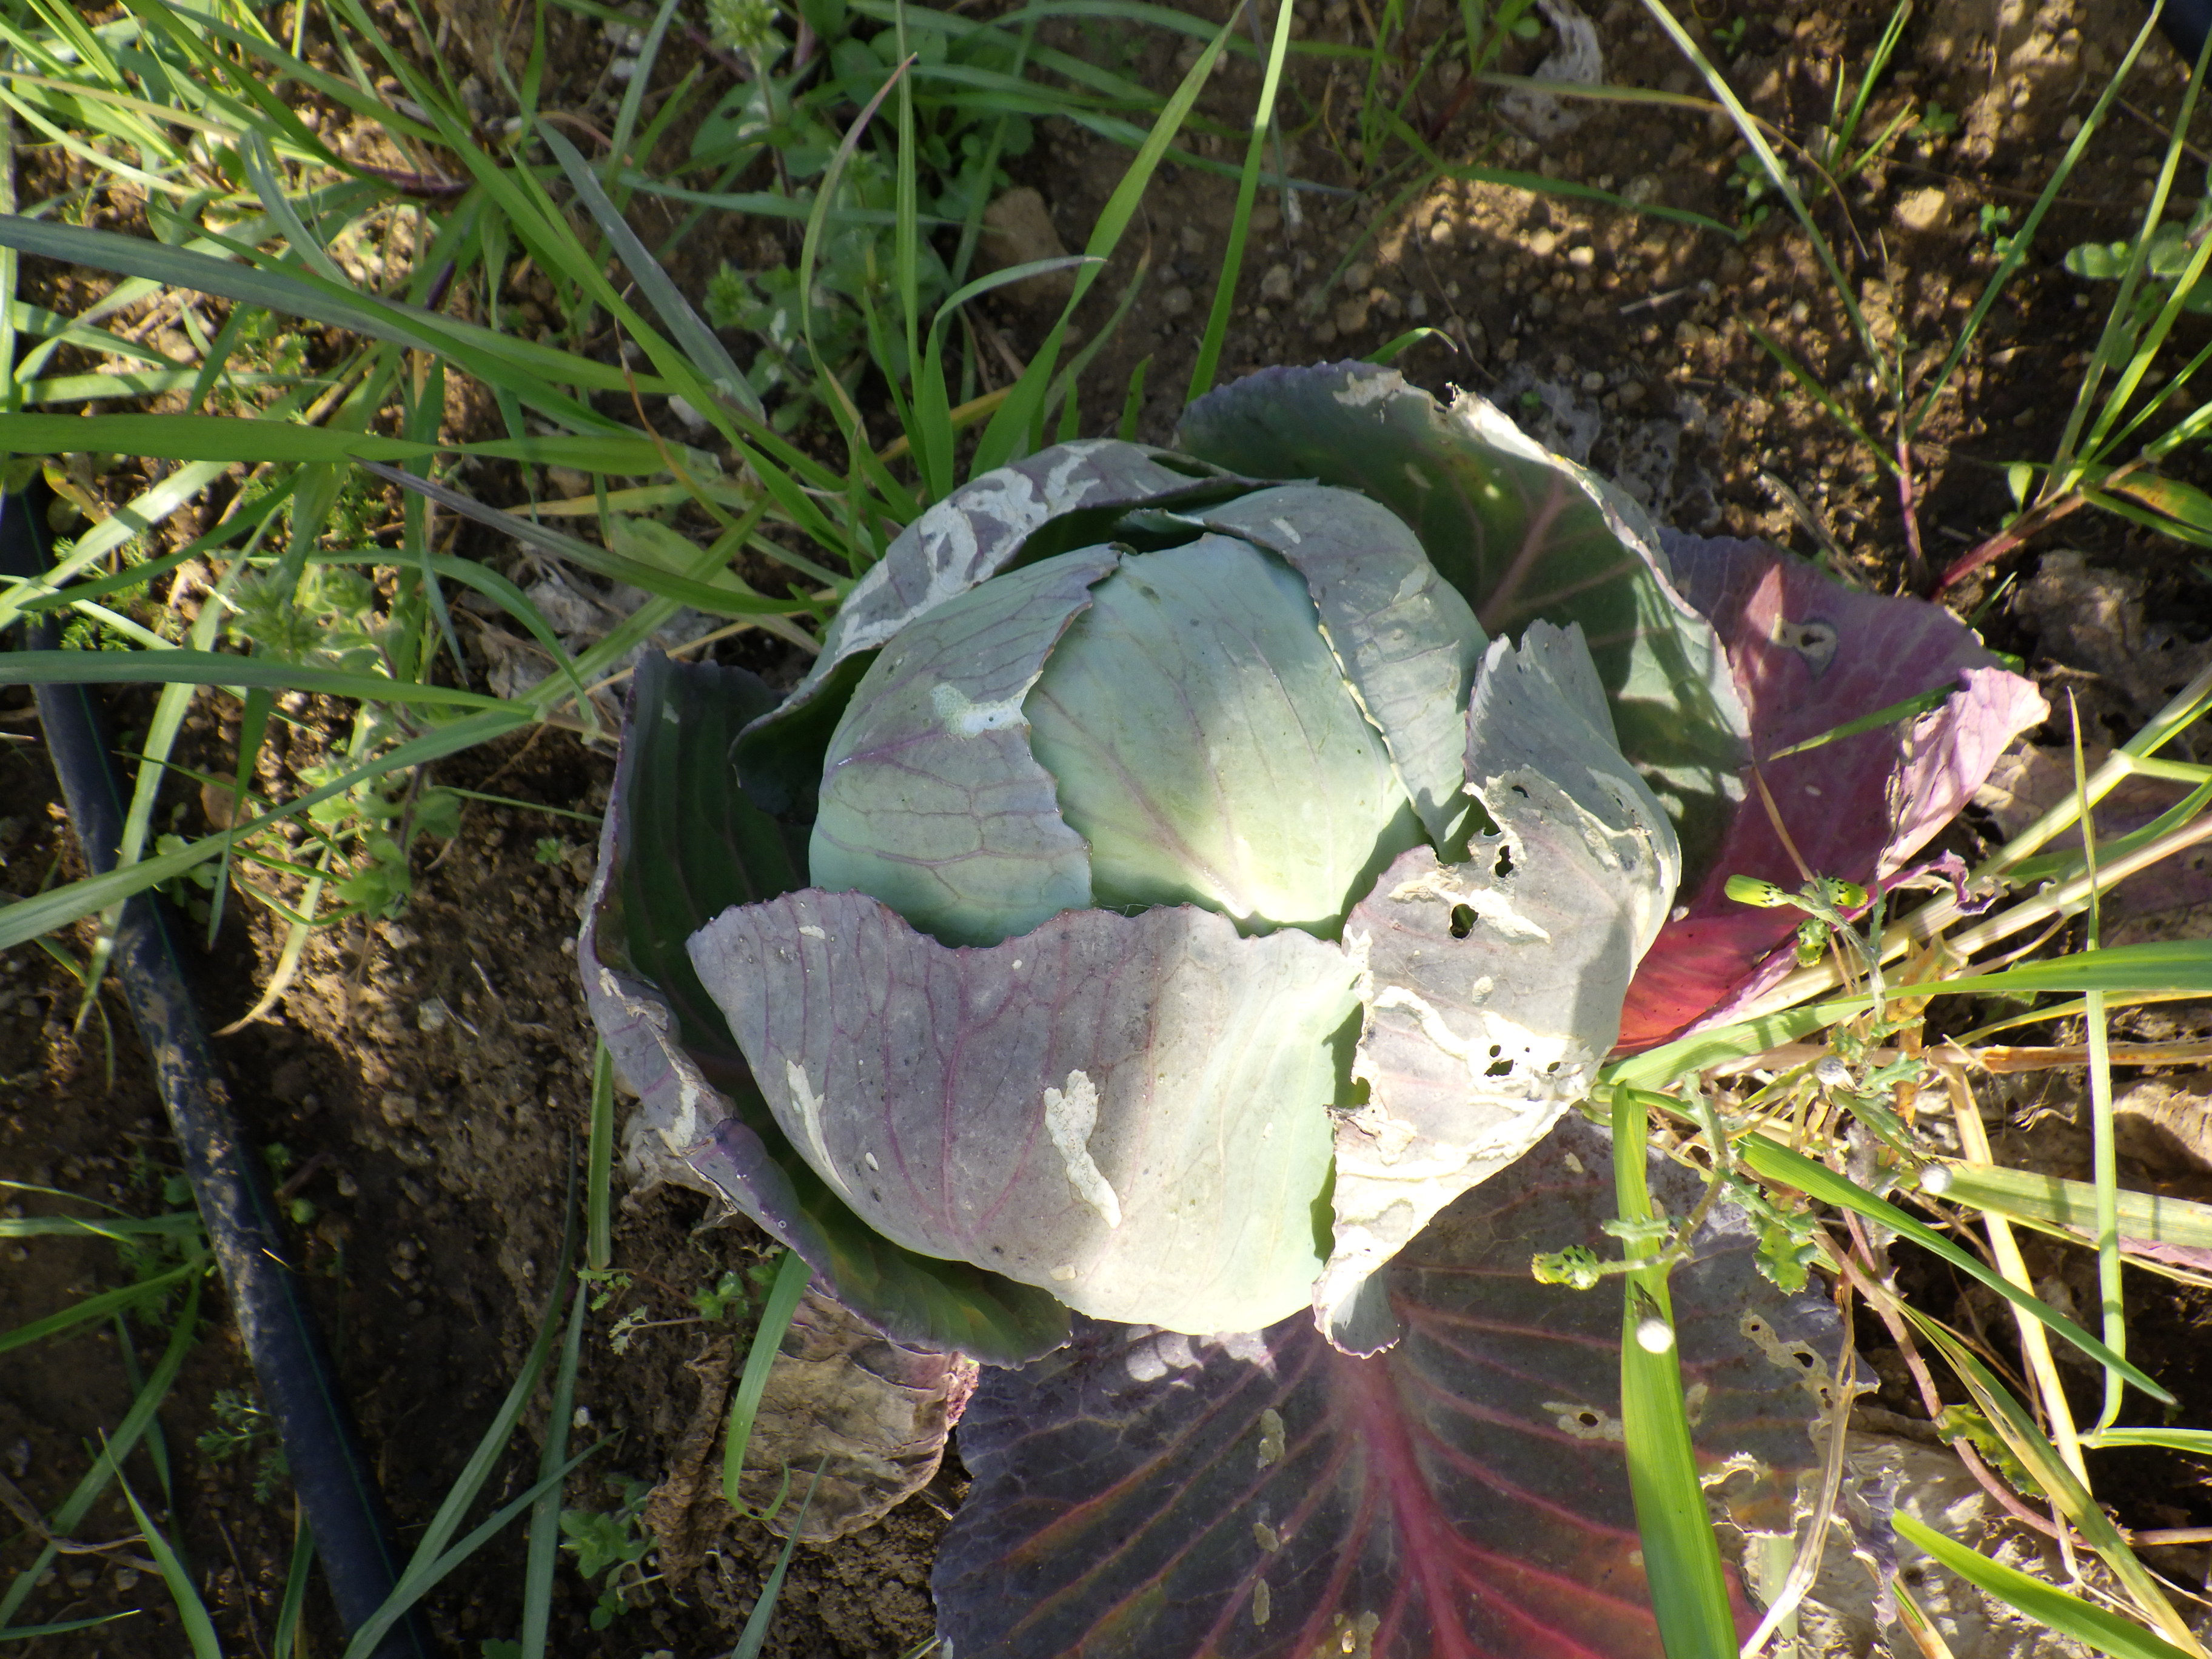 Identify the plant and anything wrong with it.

cabbage, phytophagous
